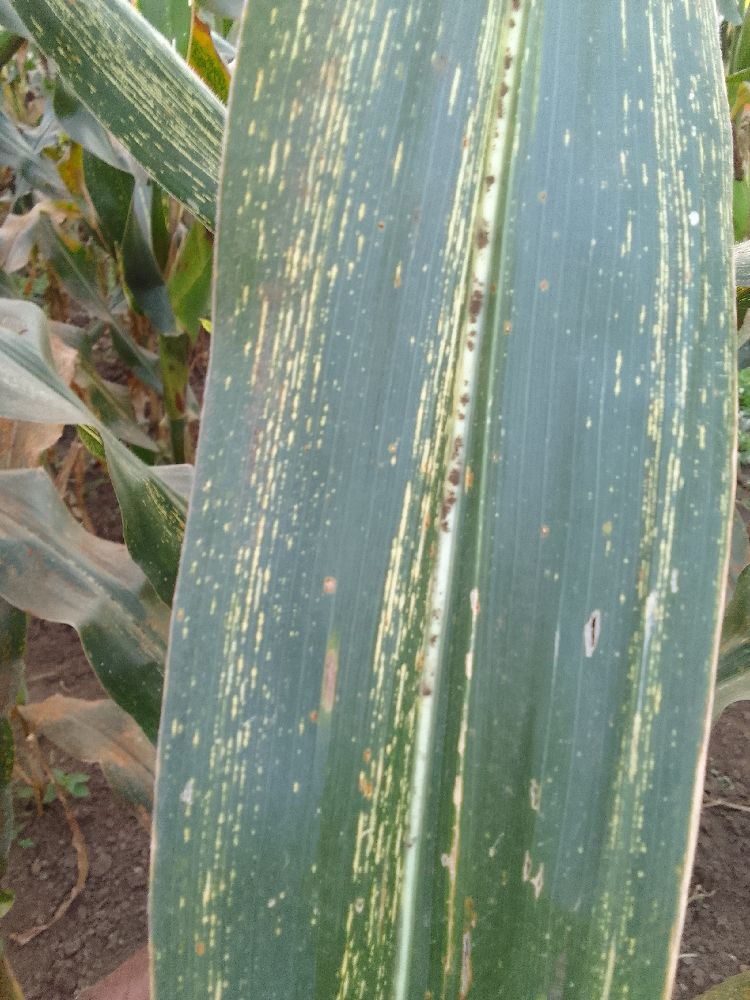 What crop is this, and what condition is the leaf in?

maize, maize streak virus
